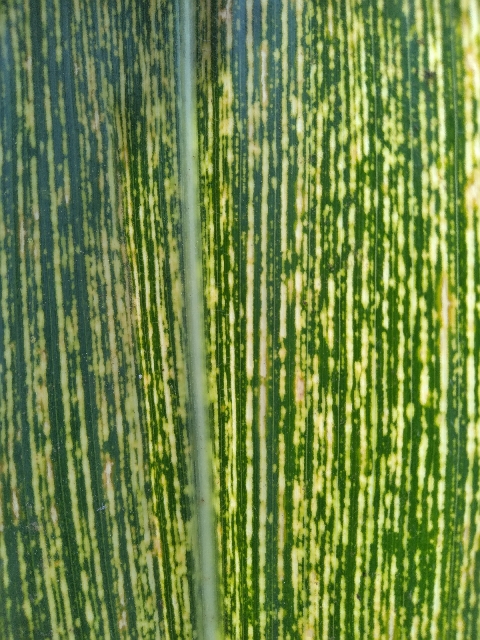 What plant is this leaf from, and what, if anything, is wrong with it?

maize, maize streak virus
